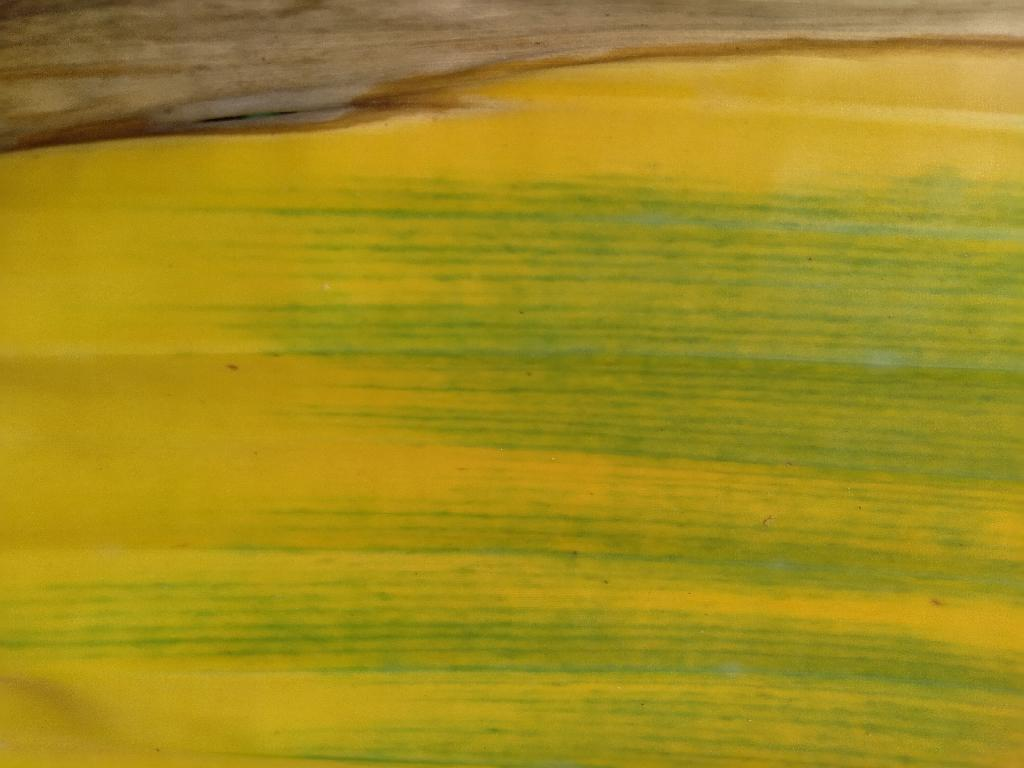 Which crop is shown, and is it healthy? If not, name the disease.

banana, fusarium wilt race 1
